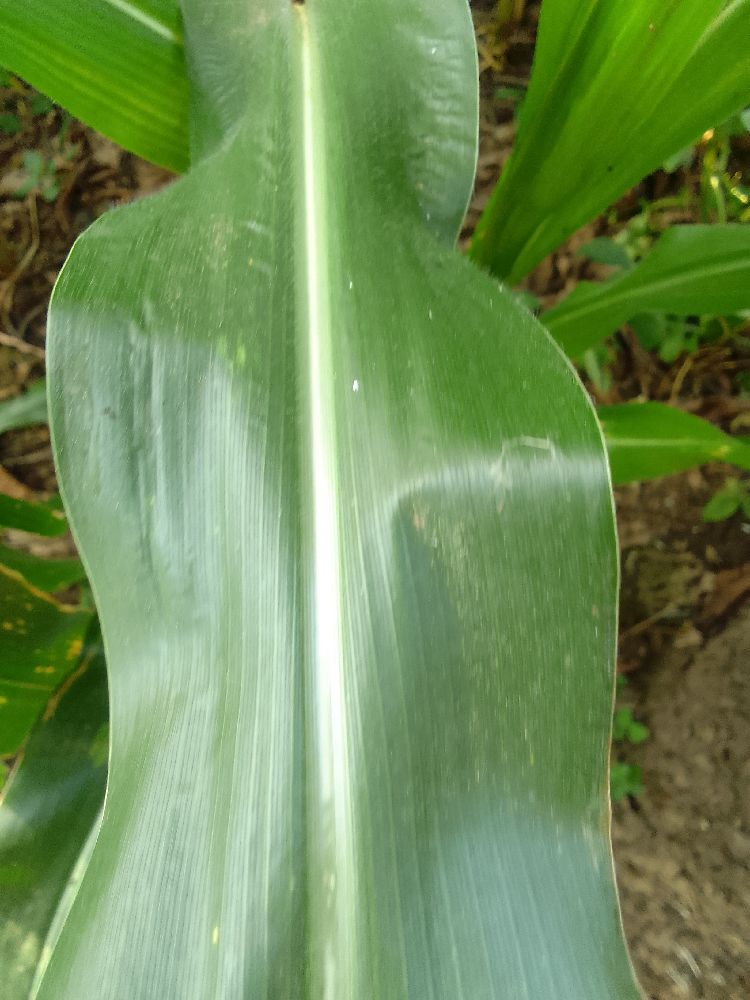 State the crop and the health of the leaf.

maize, healthy
